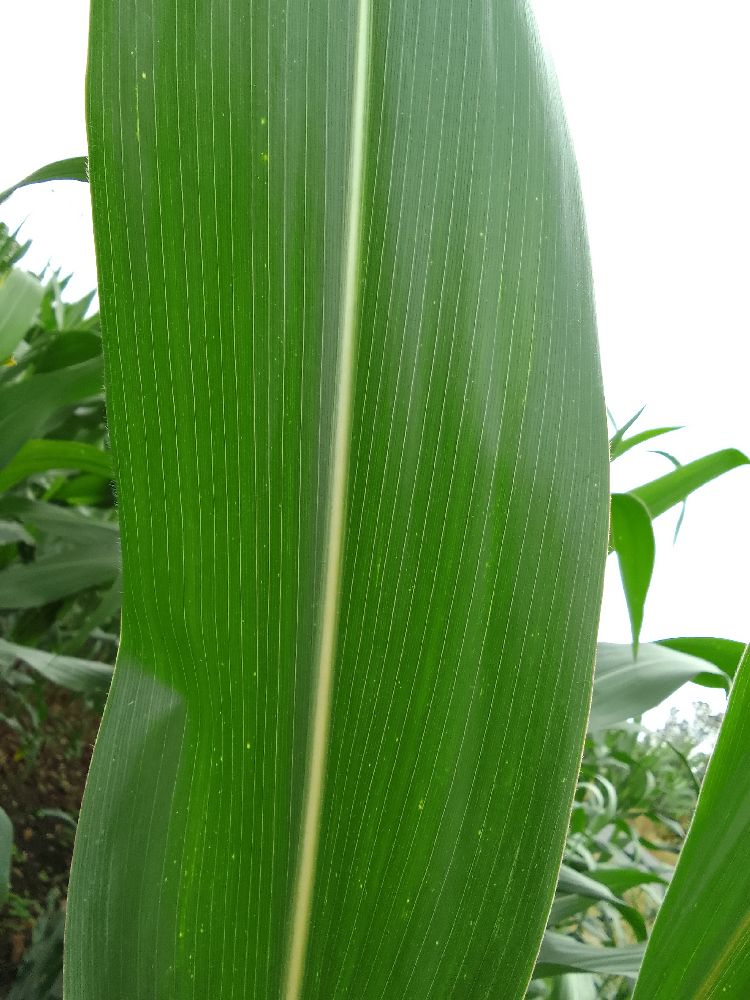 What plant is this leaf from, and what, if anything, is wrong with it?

maize, healthy
